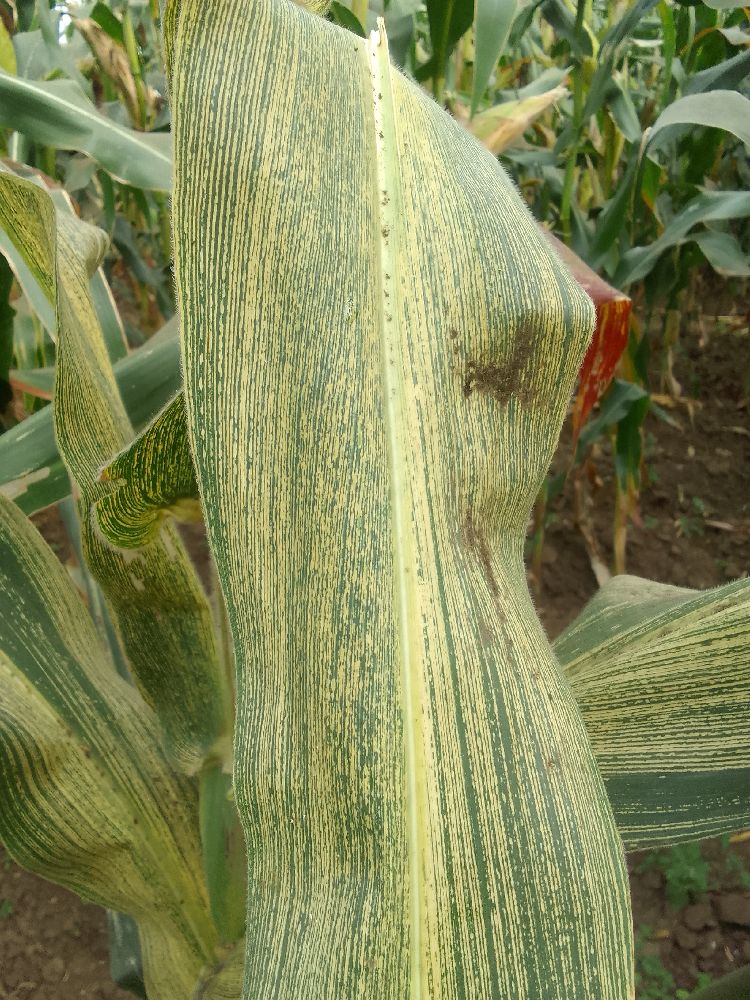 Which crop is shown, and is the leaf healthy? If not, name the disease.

maize, maize streak virus
